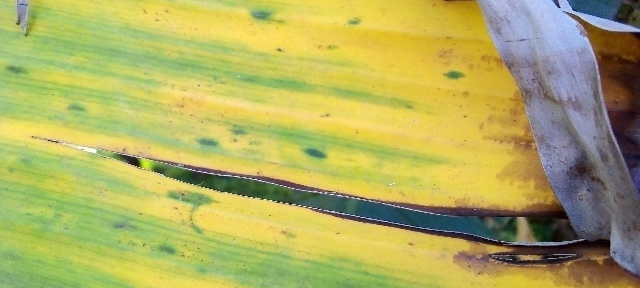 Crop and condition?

banana, fusarium wilt race 1
